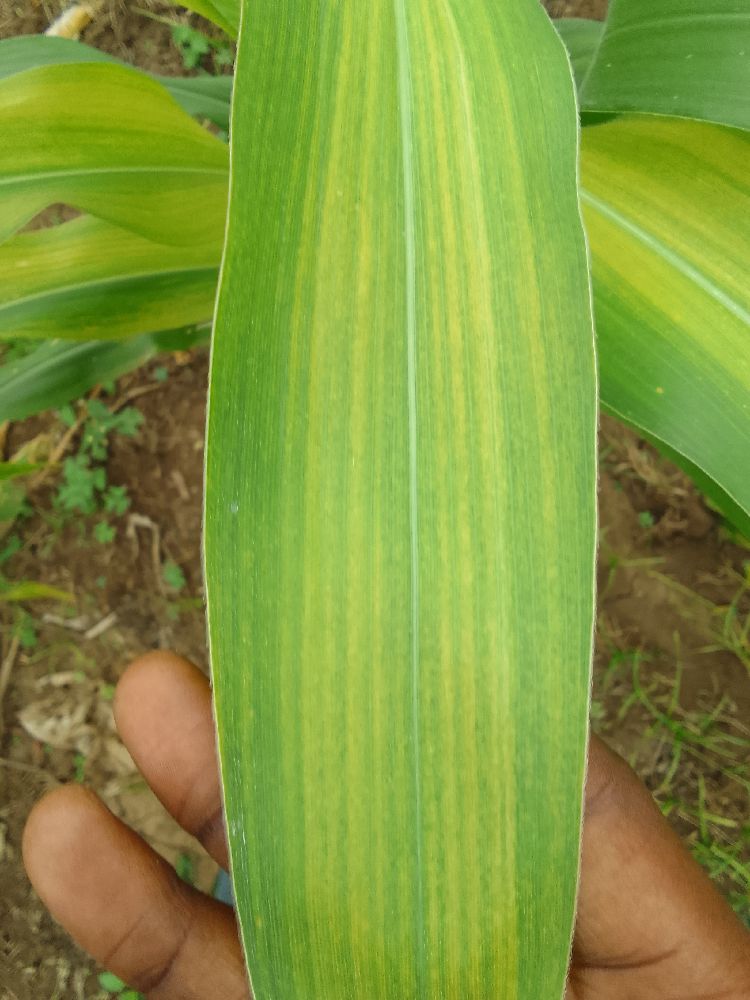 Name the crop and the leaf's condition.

maize, maize lethal necrosis
